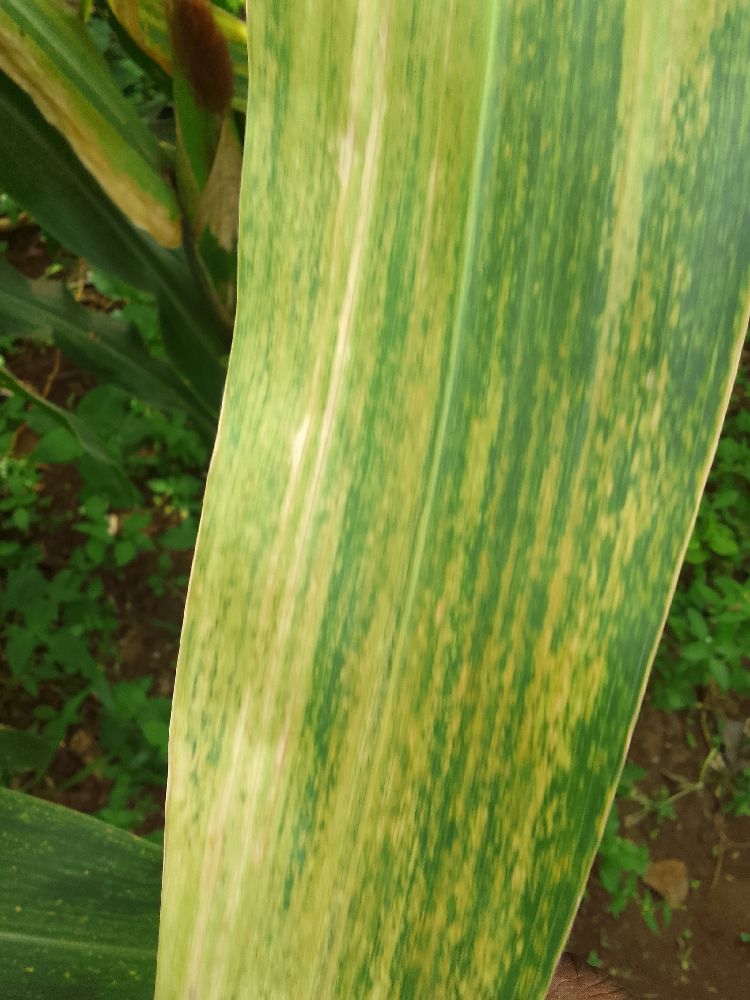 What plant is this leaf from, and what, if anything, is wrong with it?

maize, maize lethal necrosis
